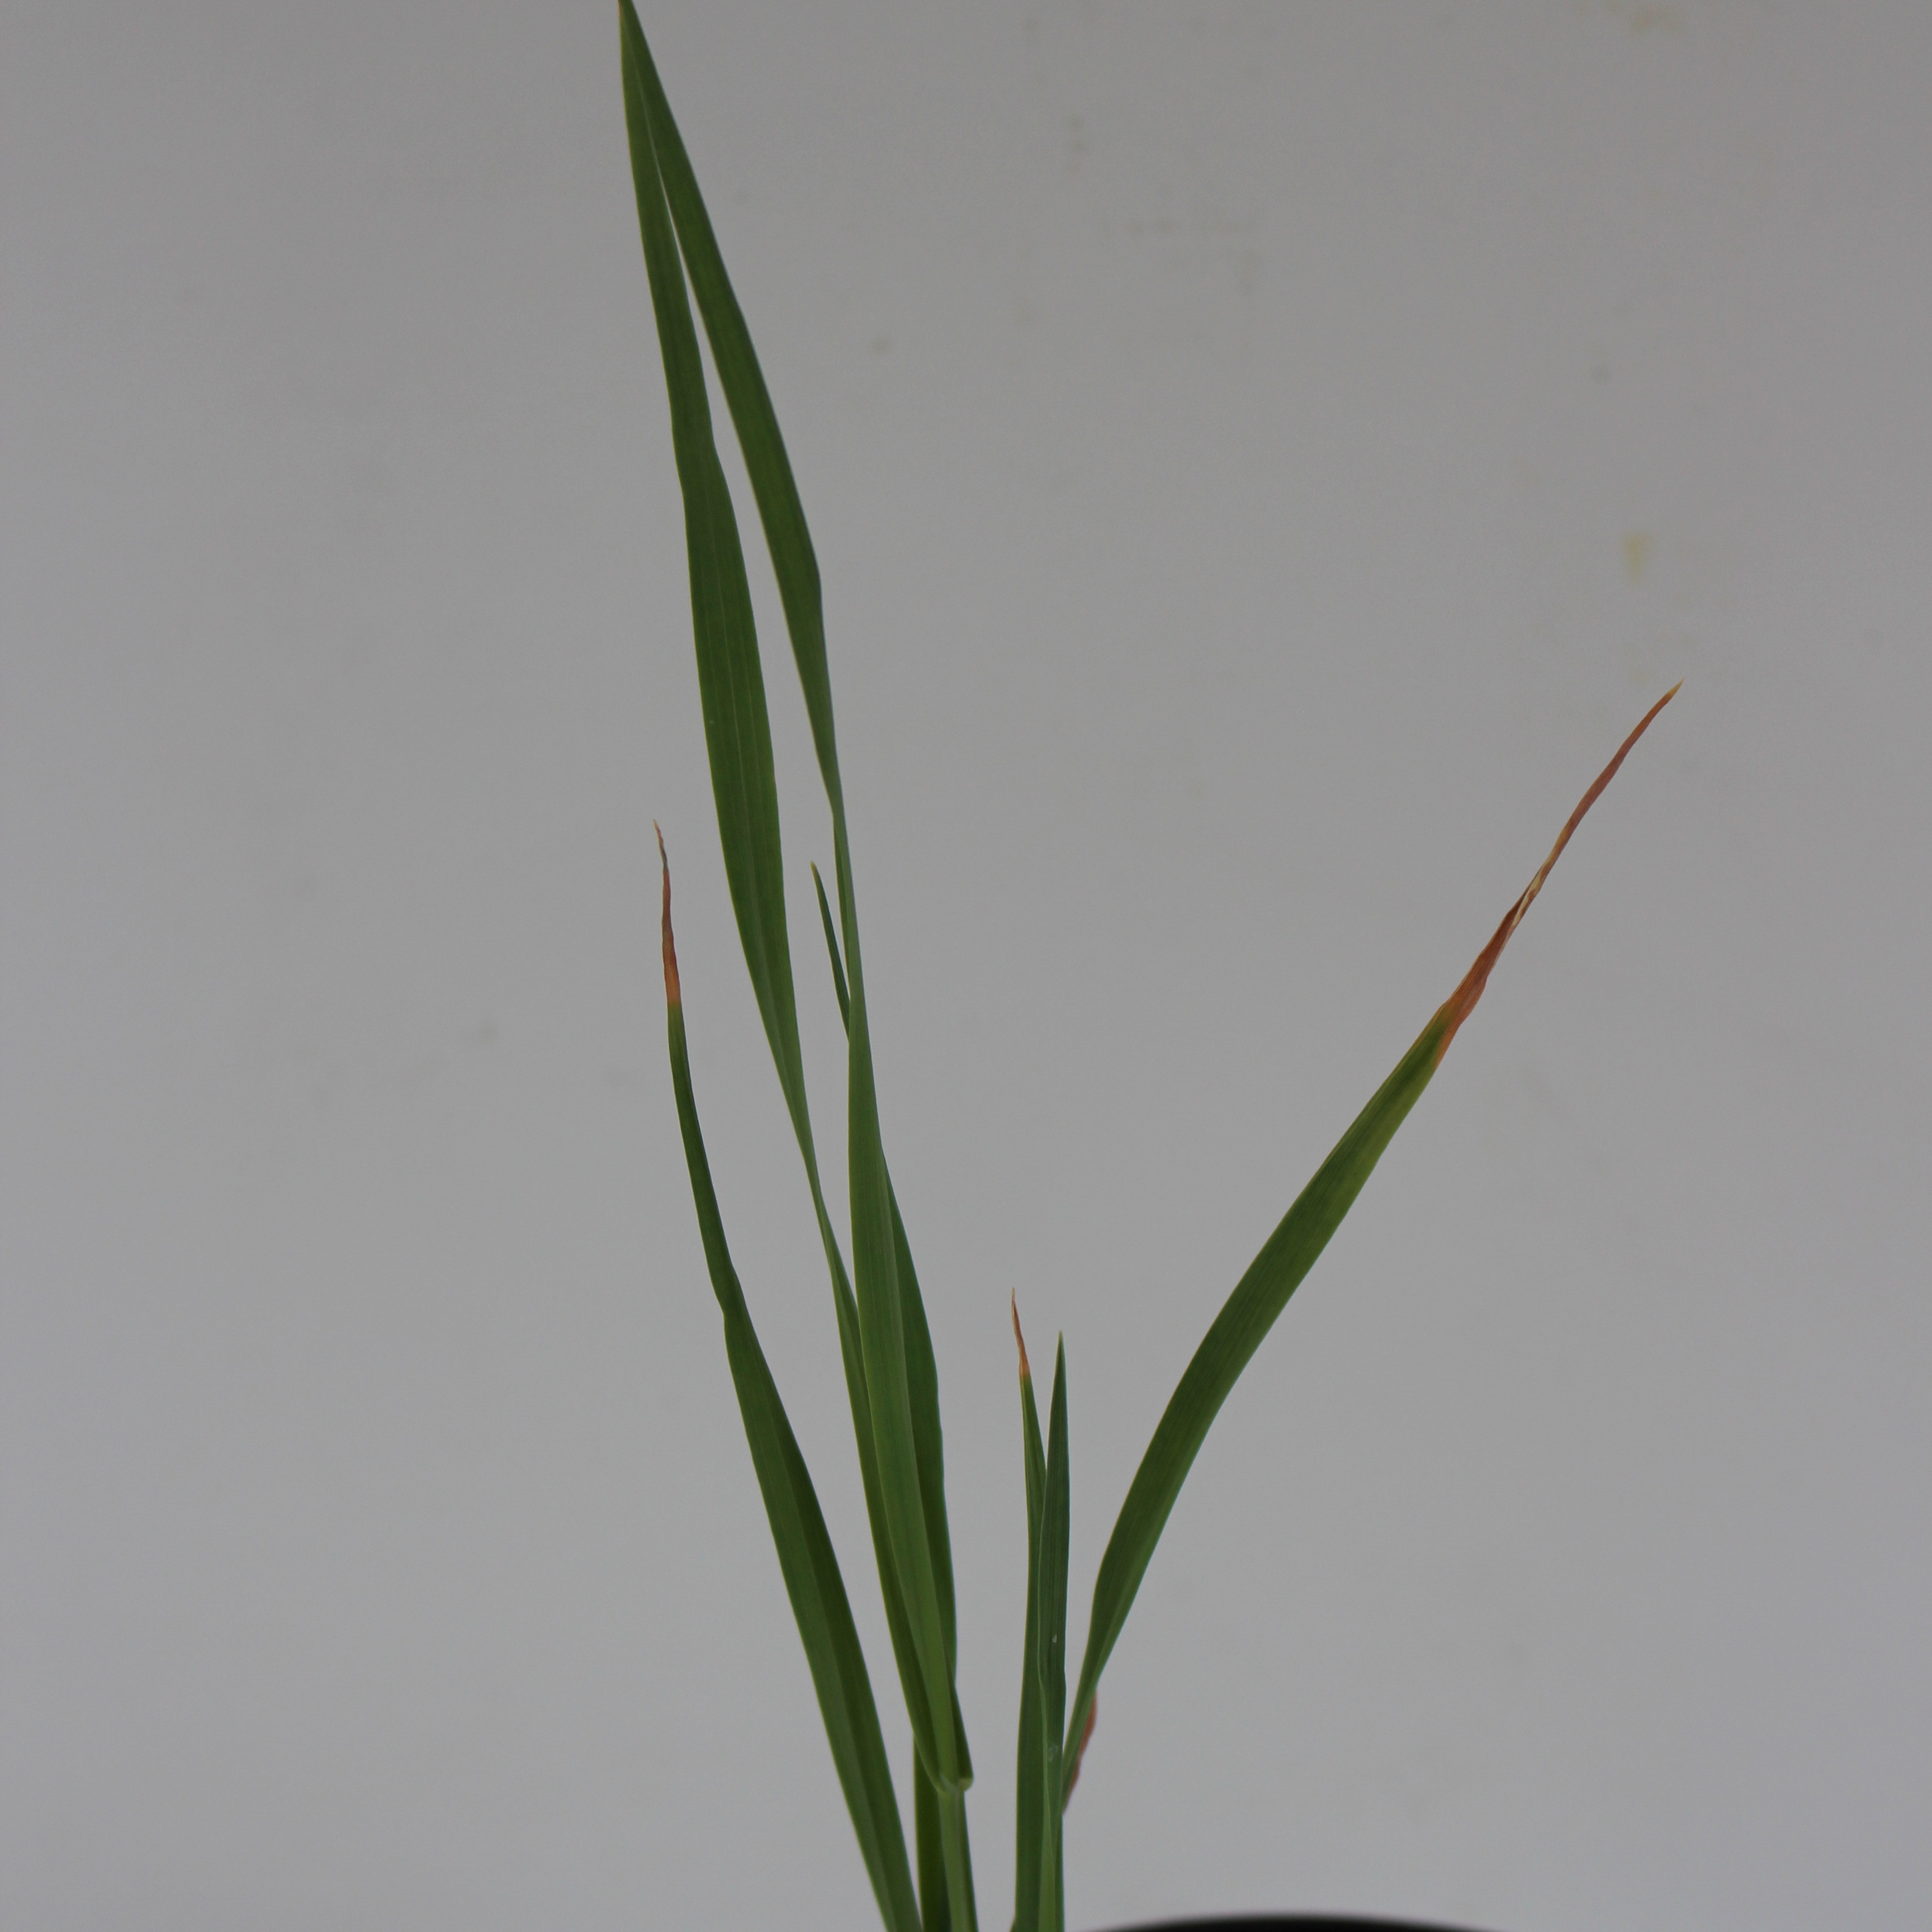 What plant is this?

Avena sterilis
